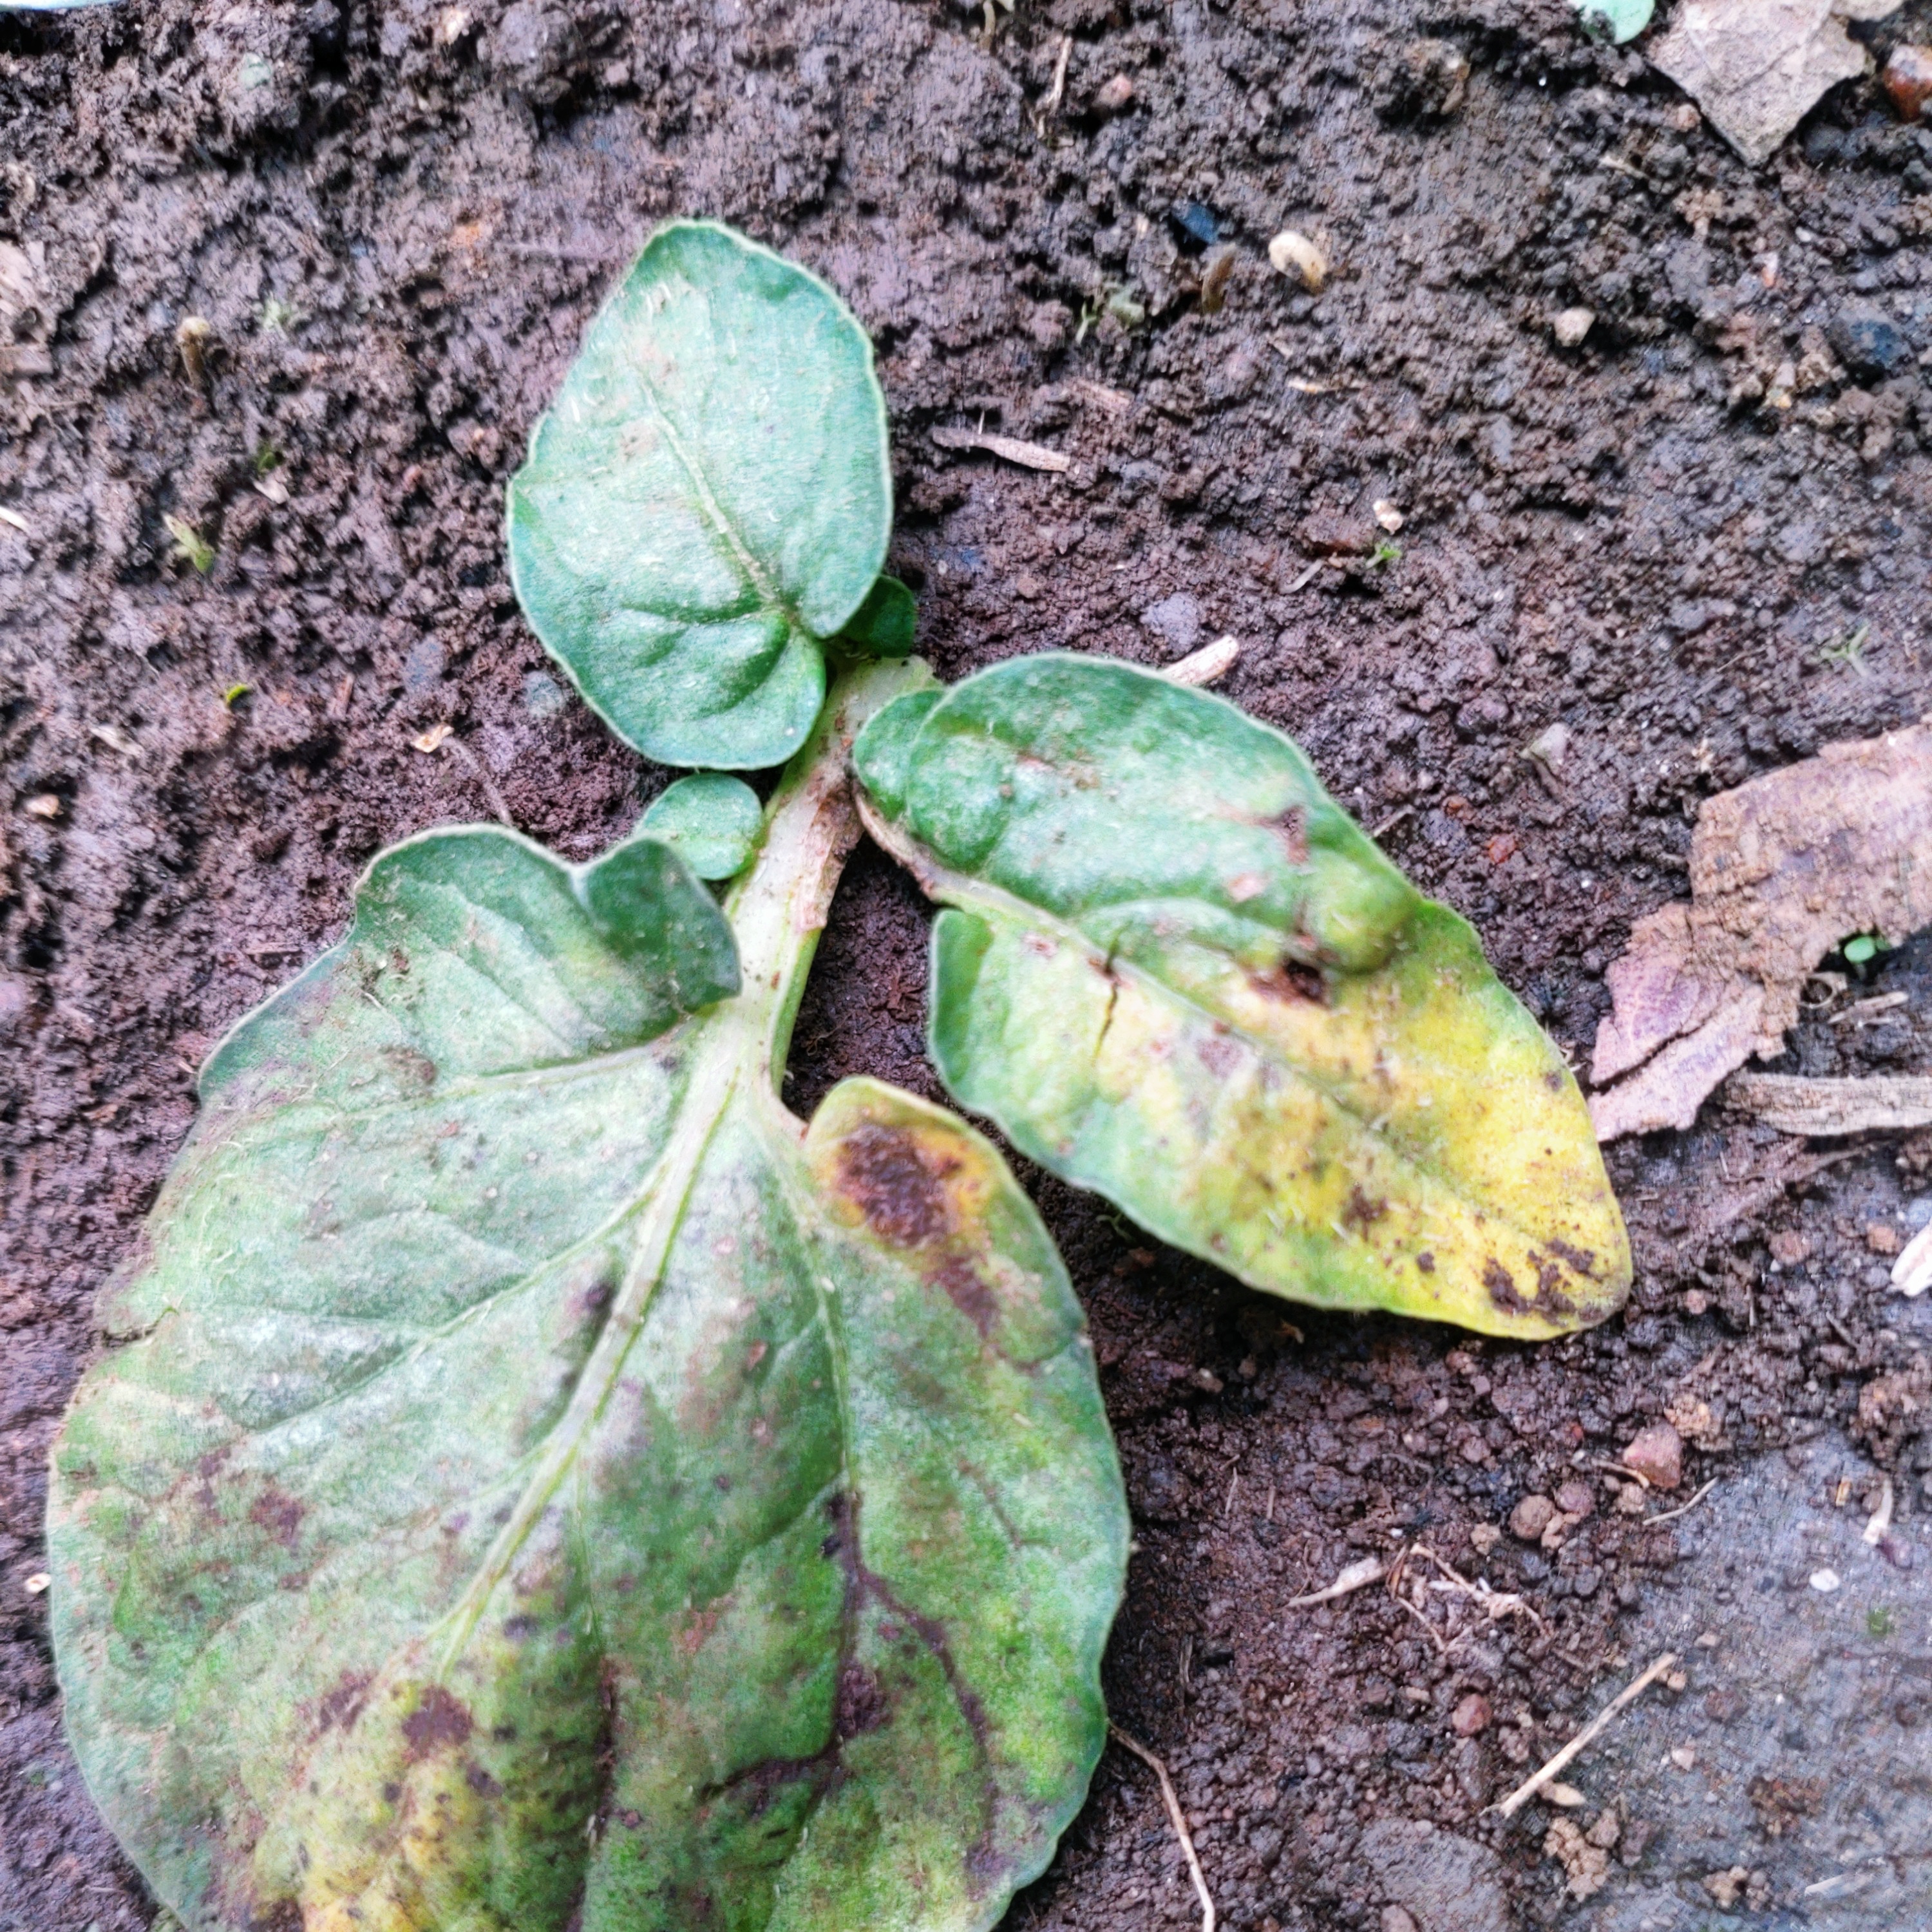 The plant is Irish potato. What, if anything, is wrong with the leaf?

late blight
